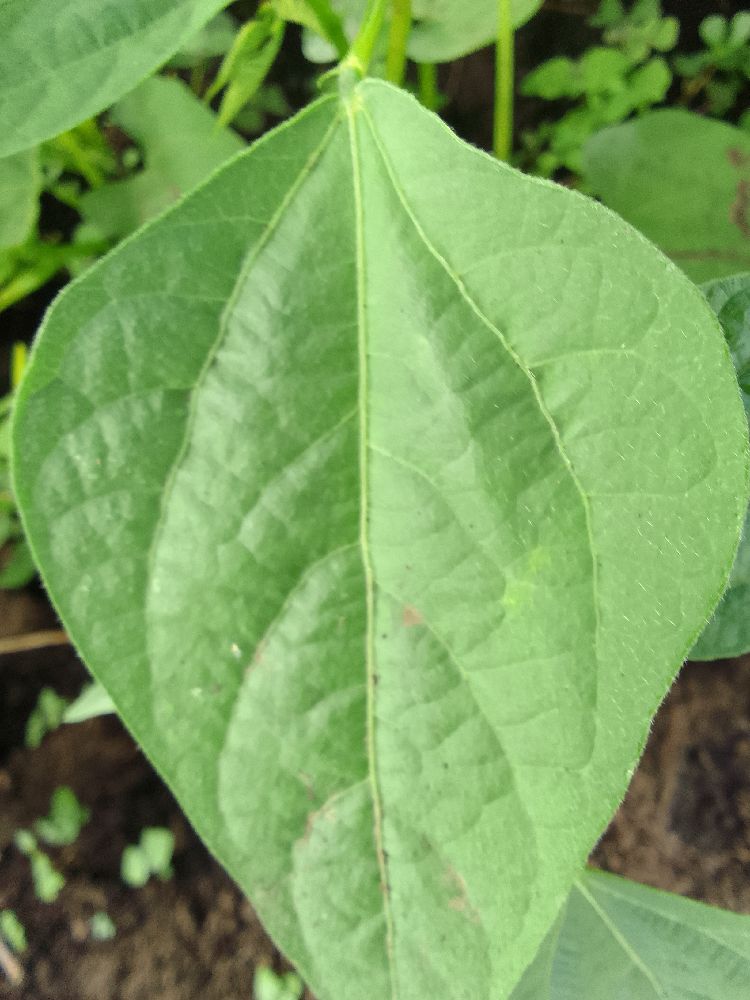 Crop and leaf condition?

common bean, healthy
